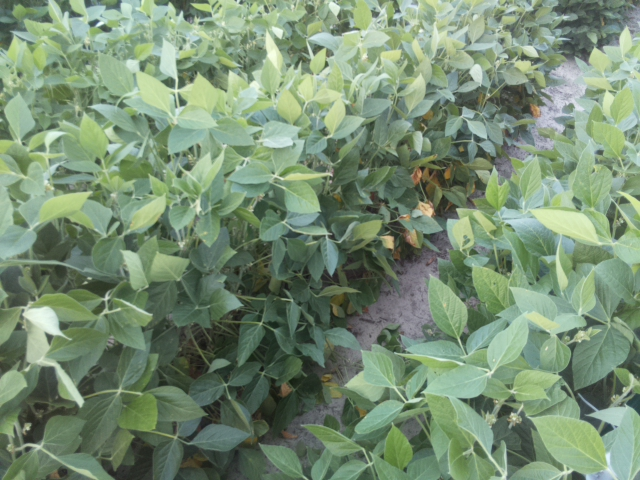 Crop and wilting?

soybean, leaves with no wilting
